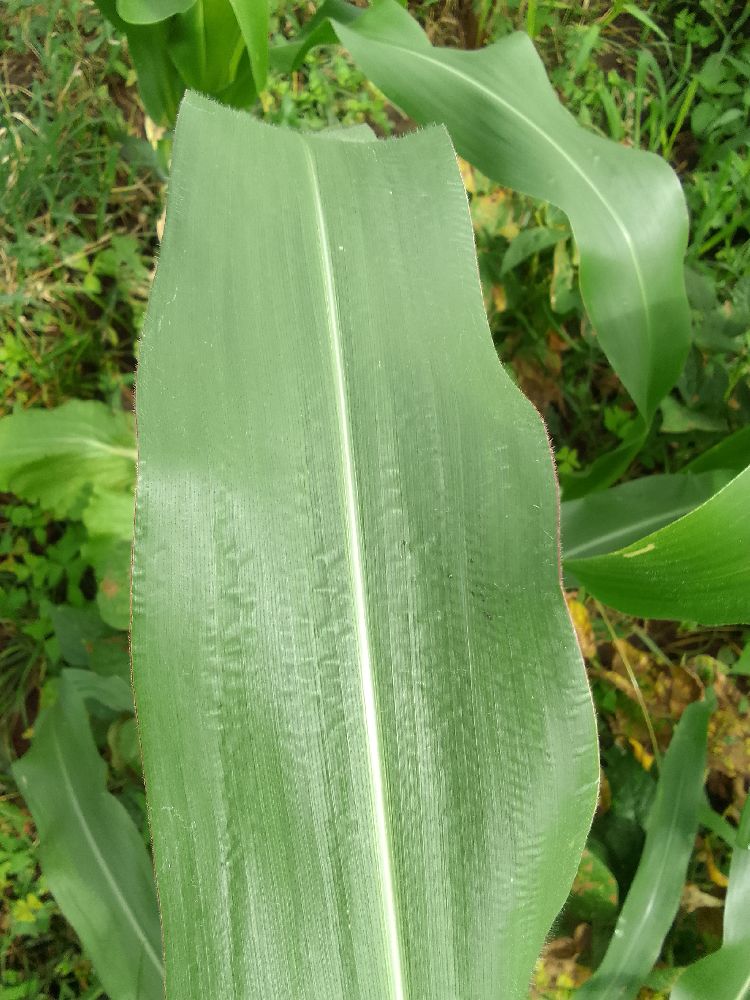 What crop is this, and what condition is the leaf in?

maize, healthy
